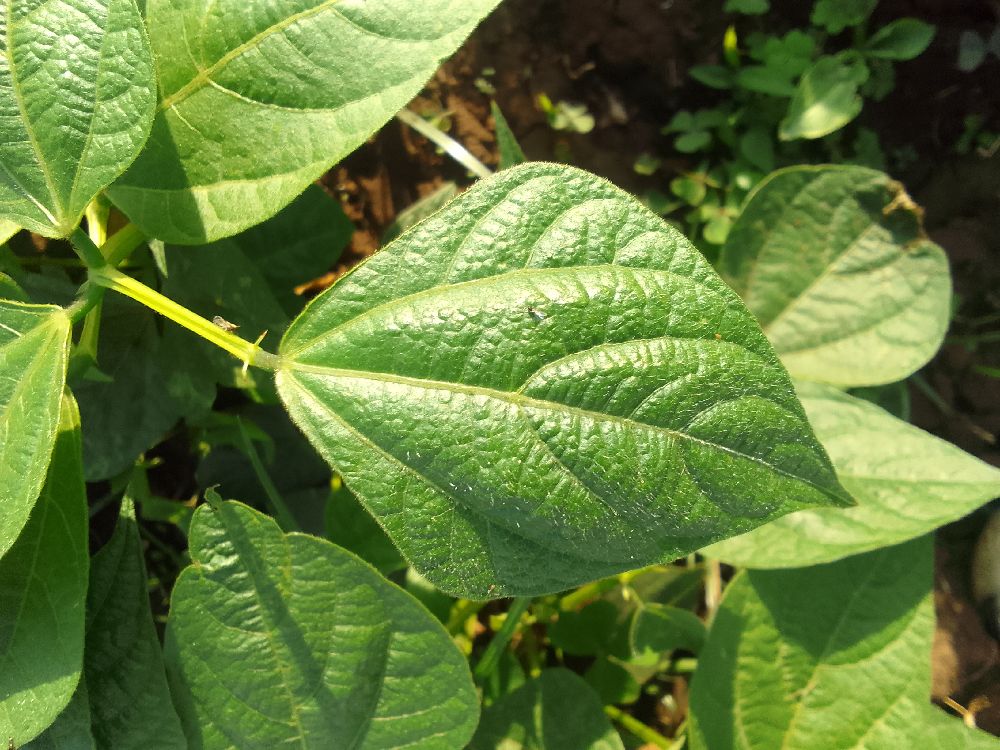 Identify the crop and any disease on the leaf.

common bean, healthy
